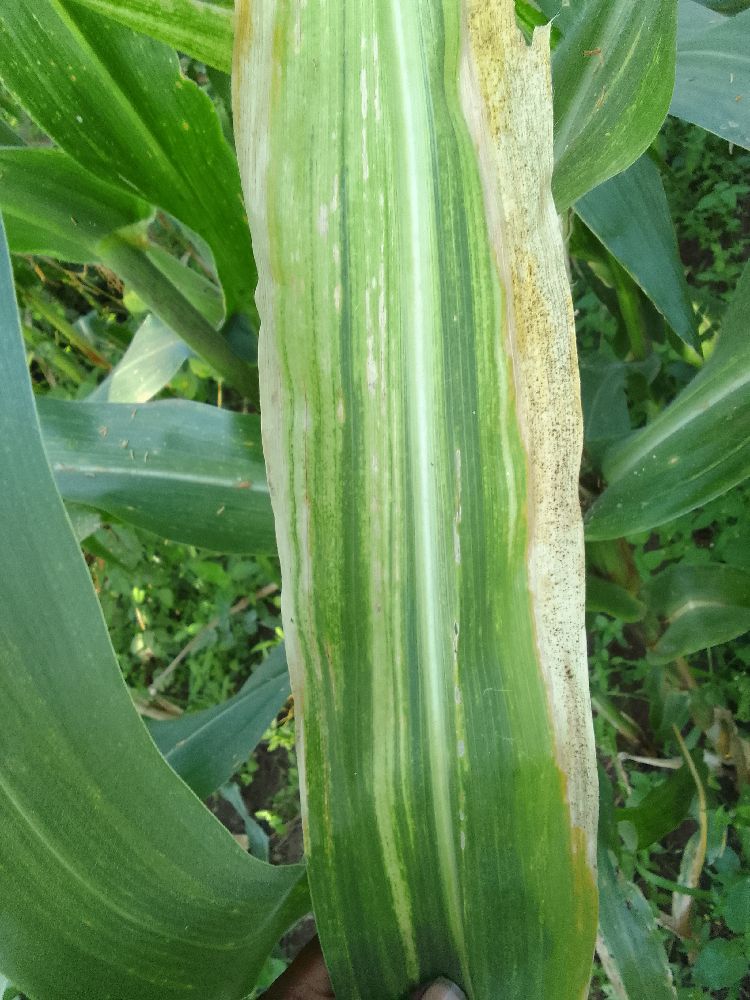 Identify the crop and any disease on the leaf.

maize, maize lethal necrosis
